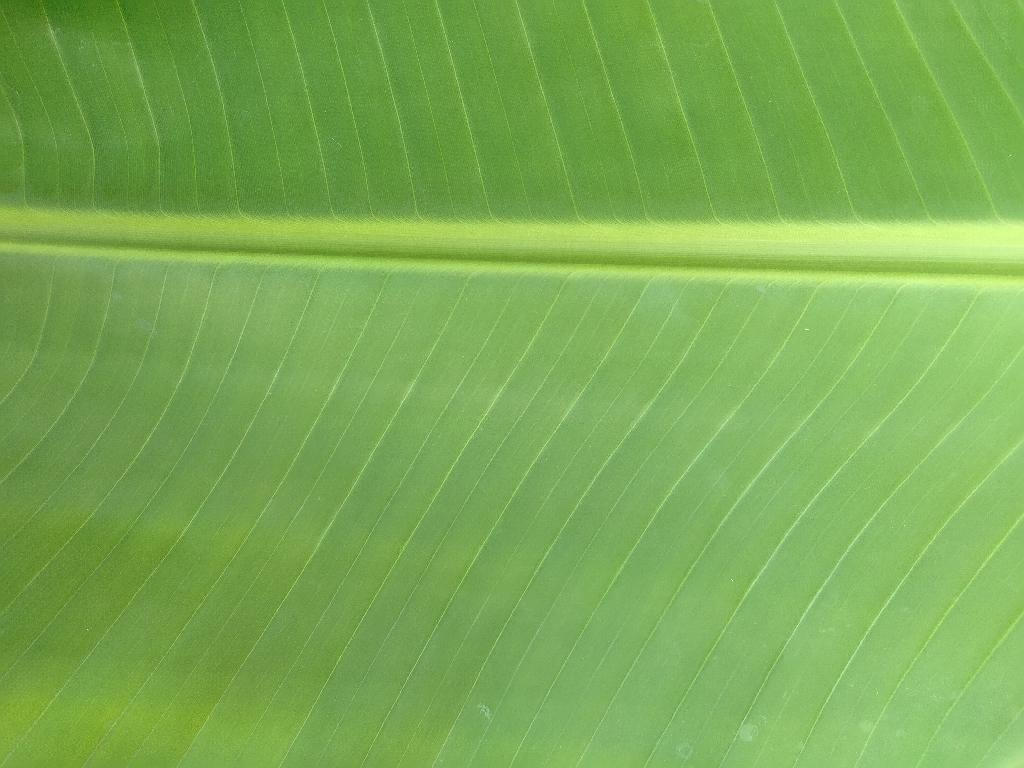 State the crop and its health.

banana, healthy
